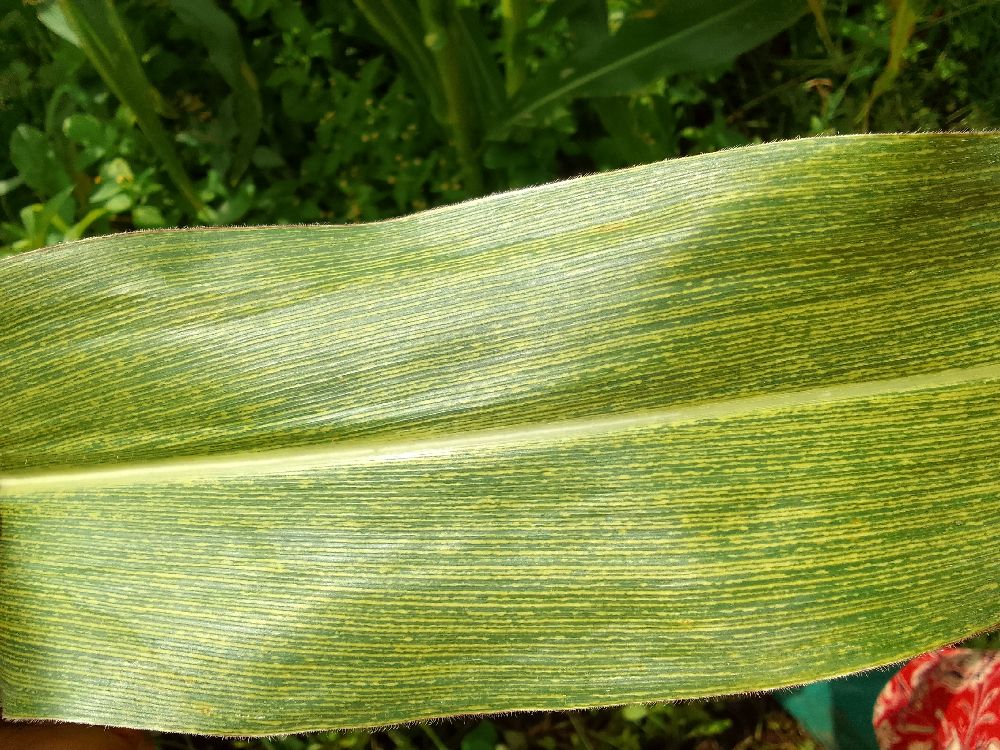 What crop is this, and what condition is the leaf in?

maize, maize streak virus
